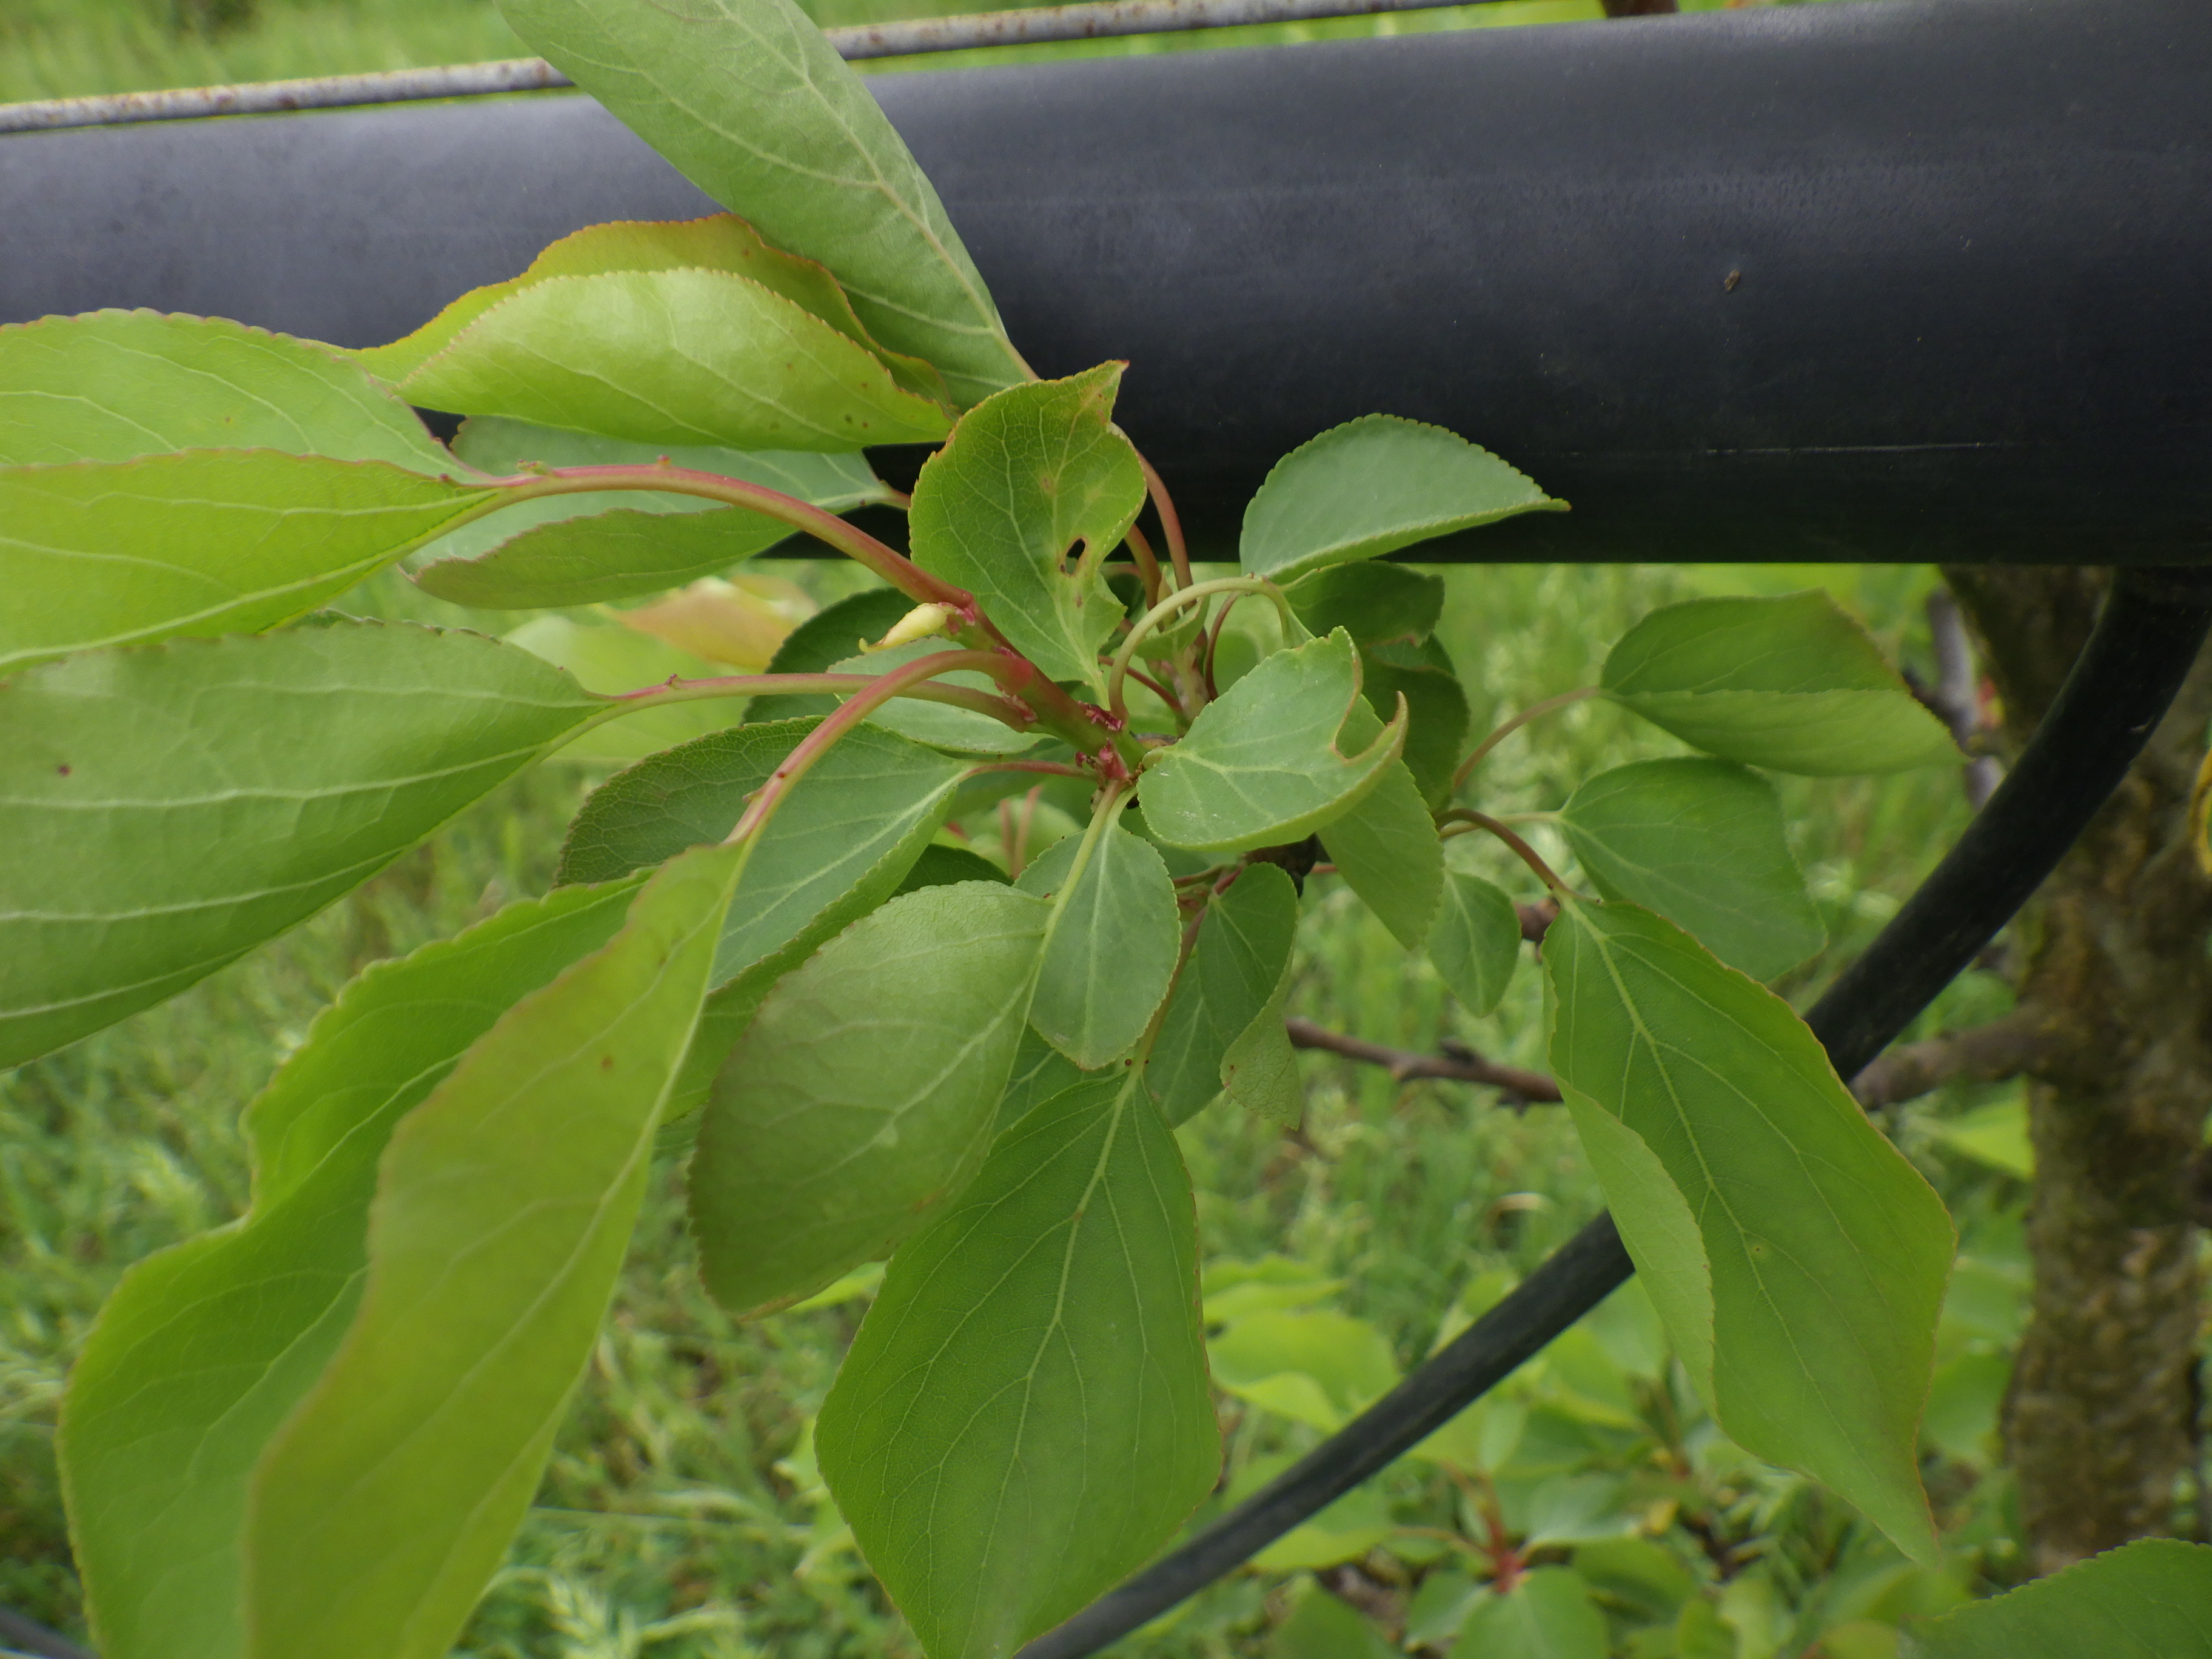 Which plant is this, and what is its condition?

apricot, bacterial spot
